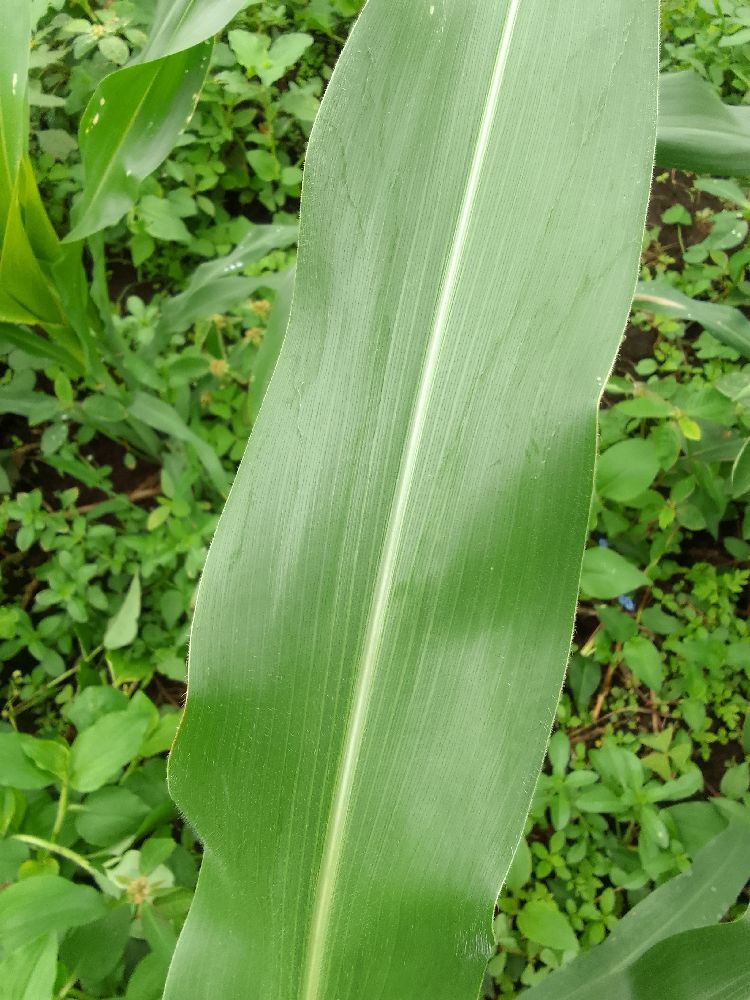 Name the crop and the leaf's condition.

maize, healthy
